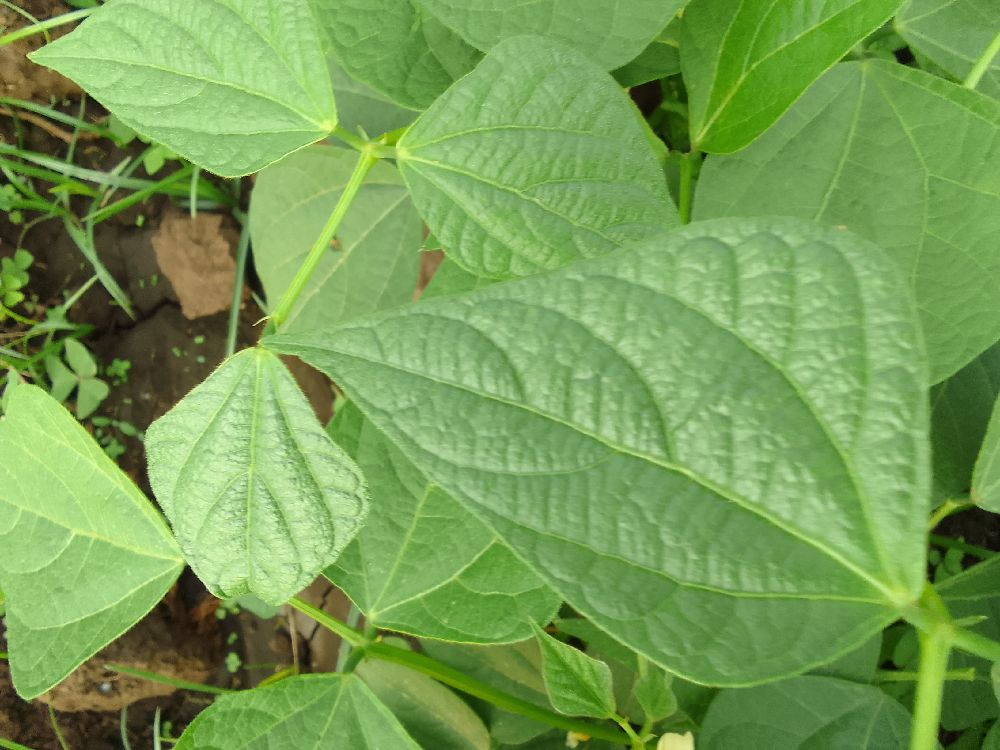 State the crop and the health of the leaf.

common bean, healthy
